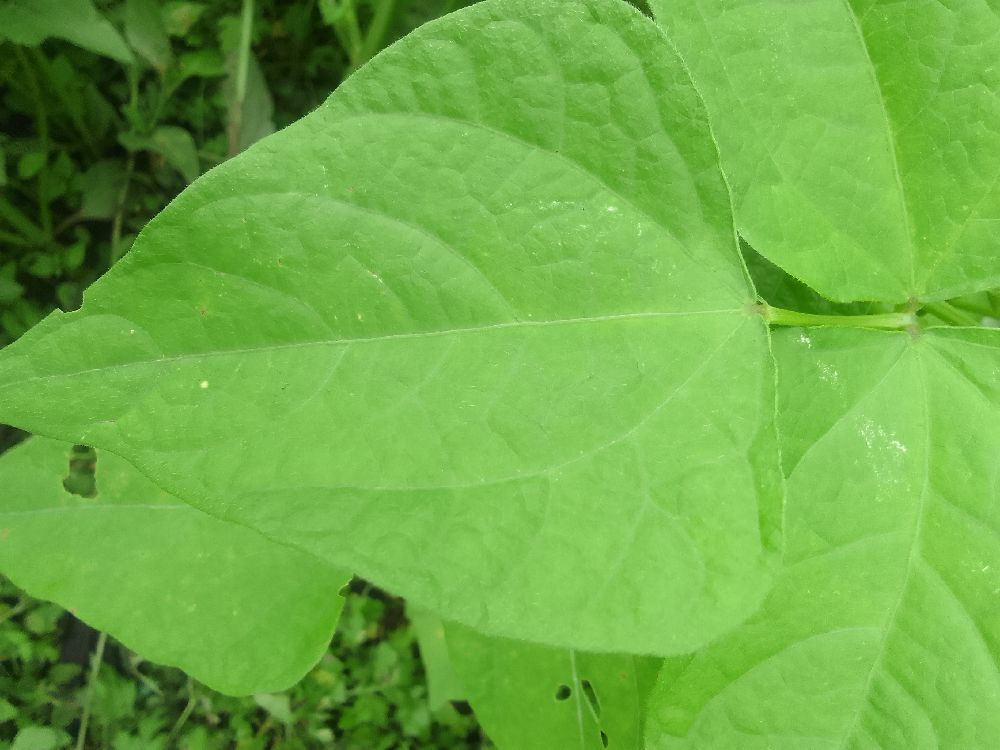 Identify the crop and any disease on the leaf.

common bean, healthy
